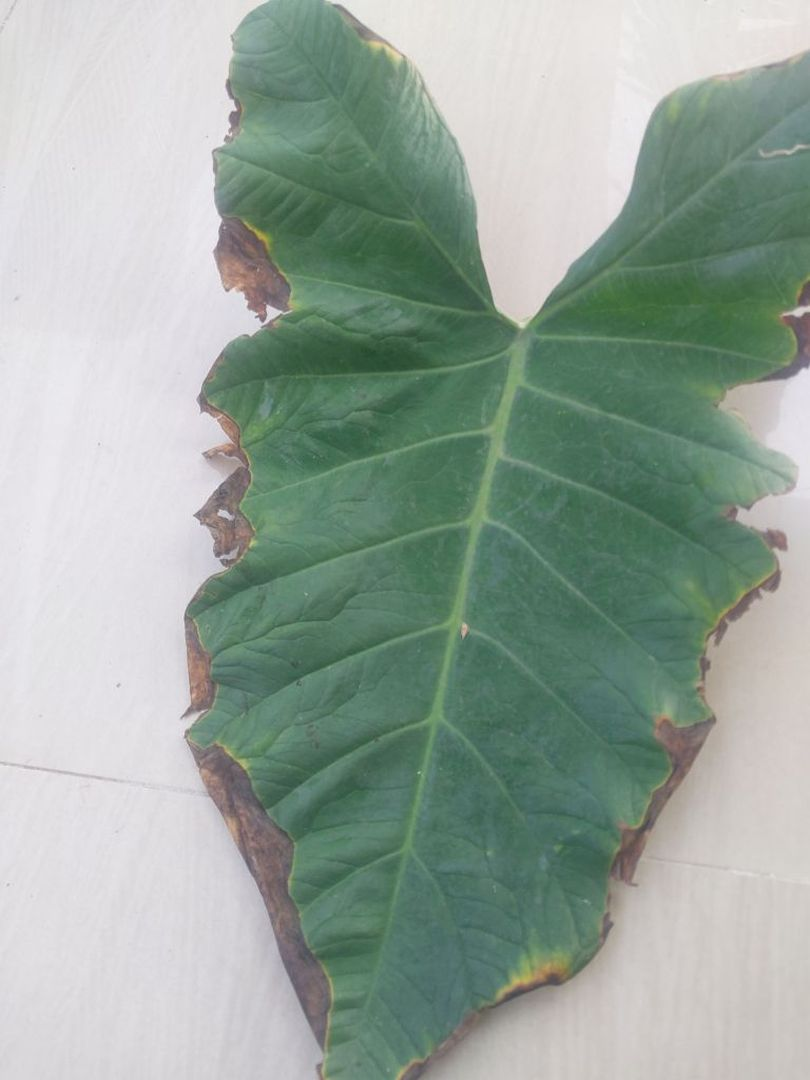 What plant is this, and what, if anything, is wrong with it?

taro, leaf blight
